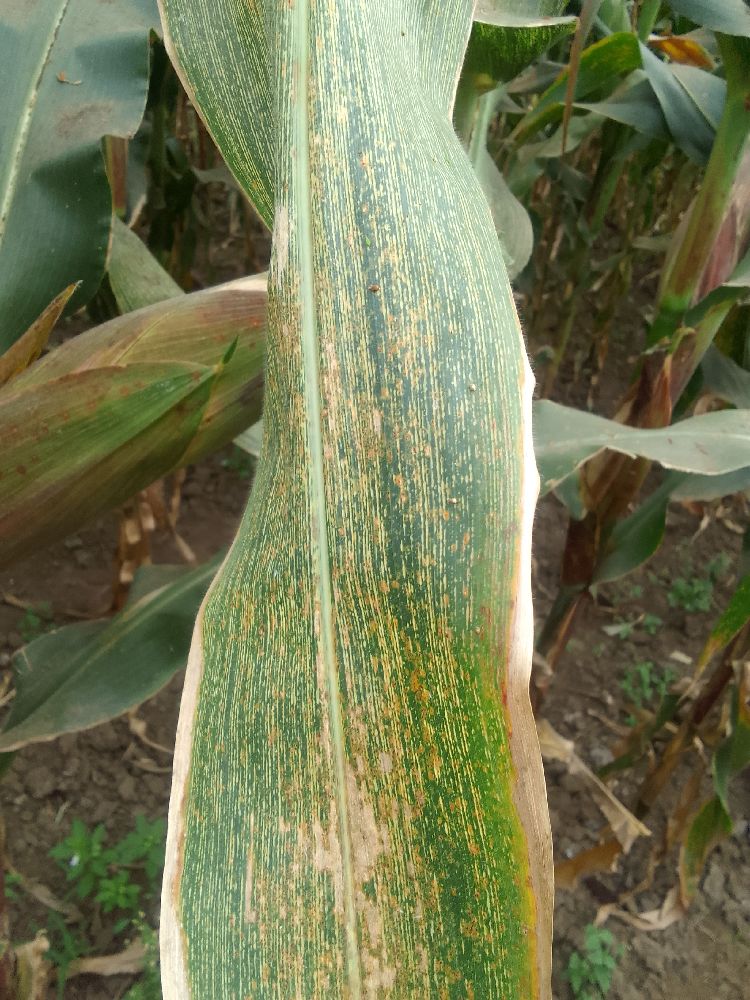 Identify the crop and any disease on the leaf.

maize, maize streak virus
